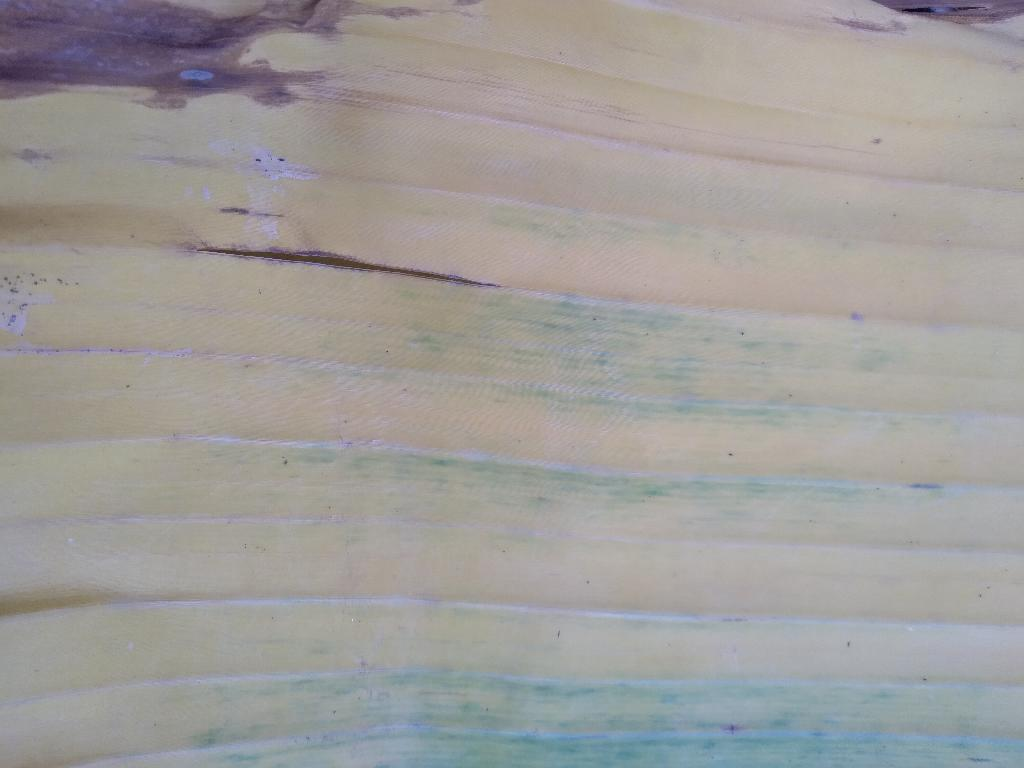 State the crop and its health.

banana, fusarium wilt race 1
